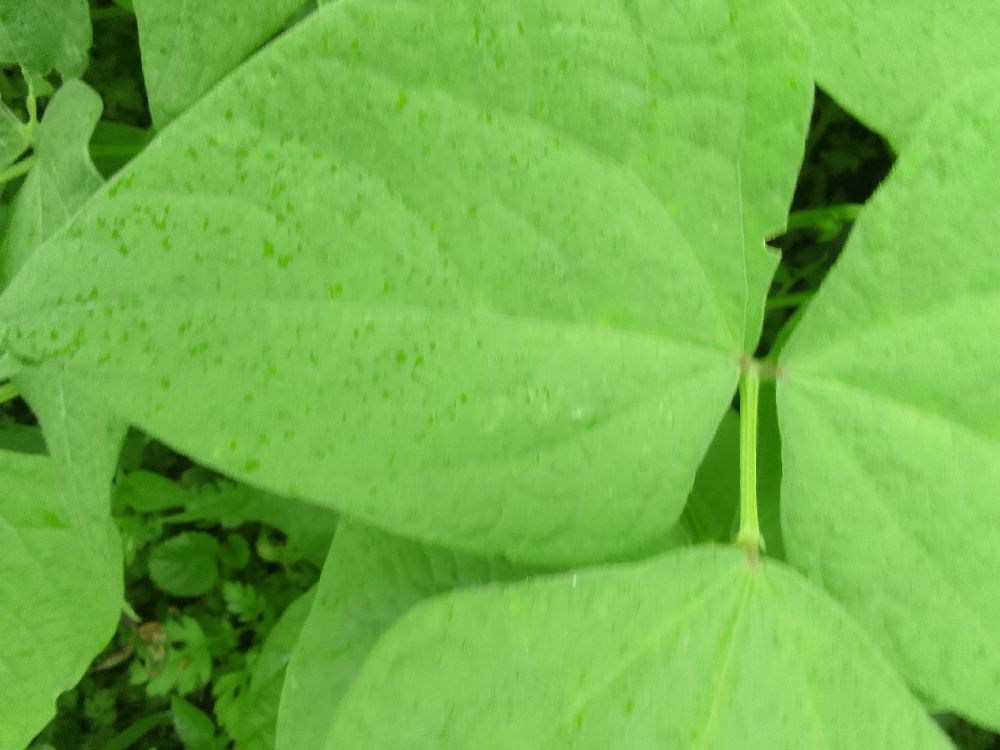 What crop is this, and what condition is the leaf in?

common bean, healthy
